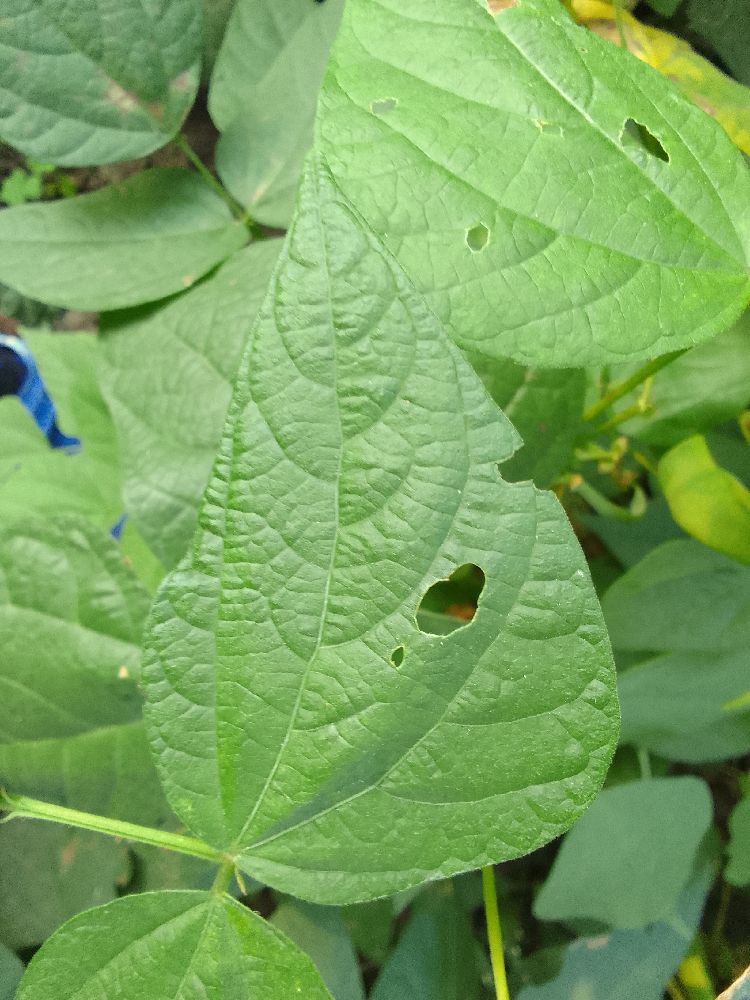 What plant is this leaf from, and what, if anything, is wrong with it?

common bean, healthy
